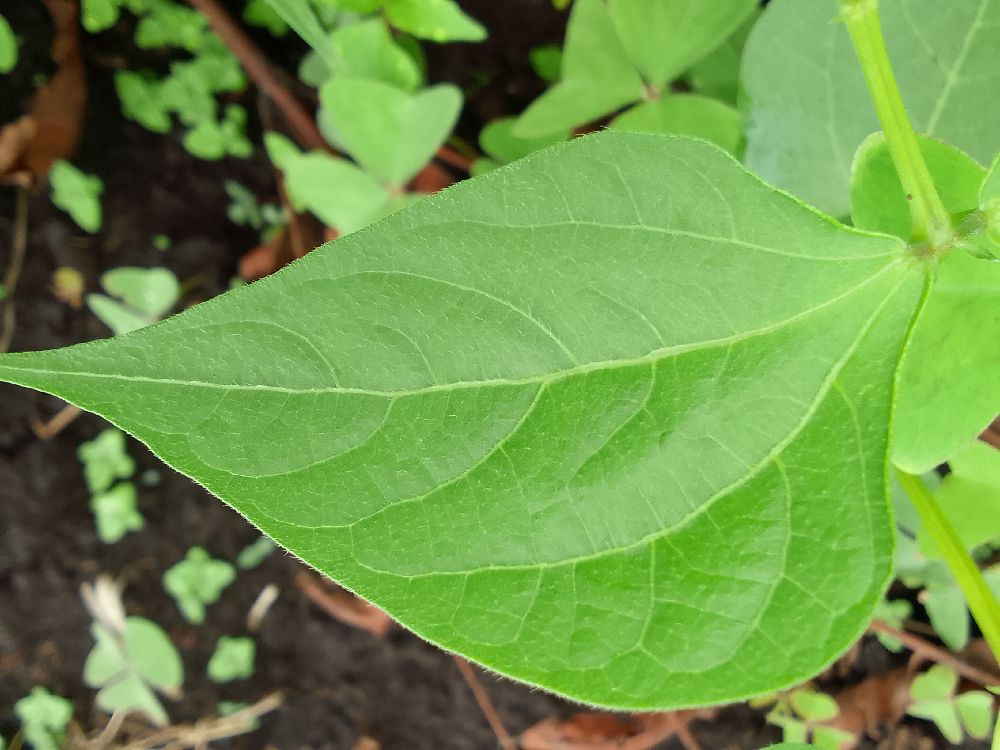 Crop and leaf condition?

common bean, healthy
